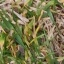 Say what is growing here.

grass
